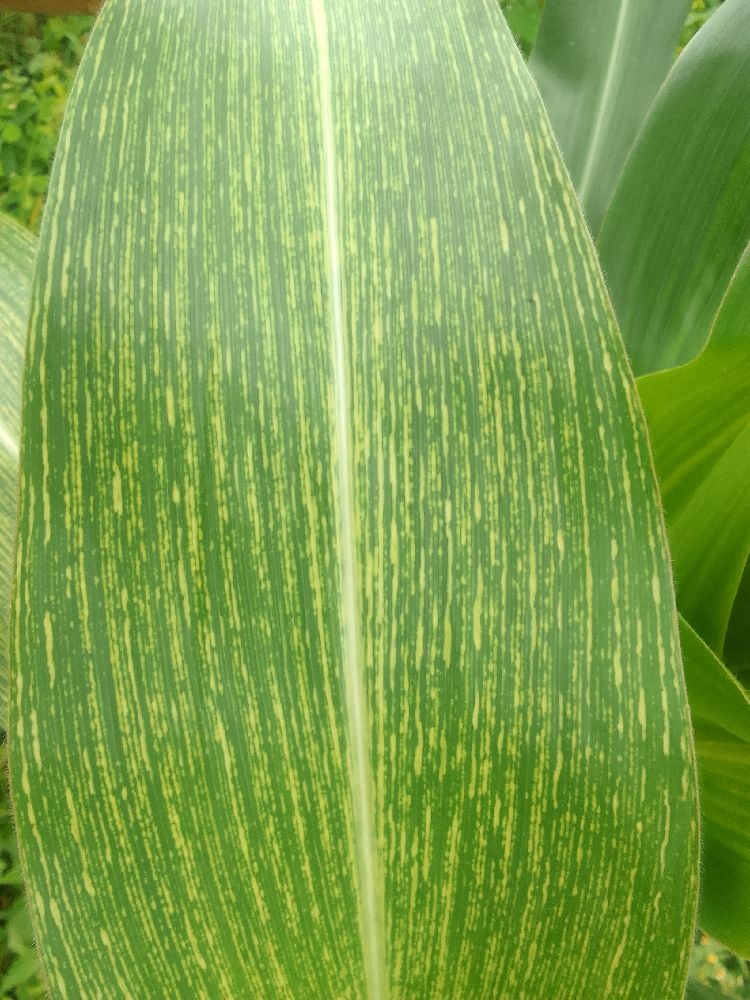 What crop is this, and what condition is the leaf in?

maize, maize streak virus
